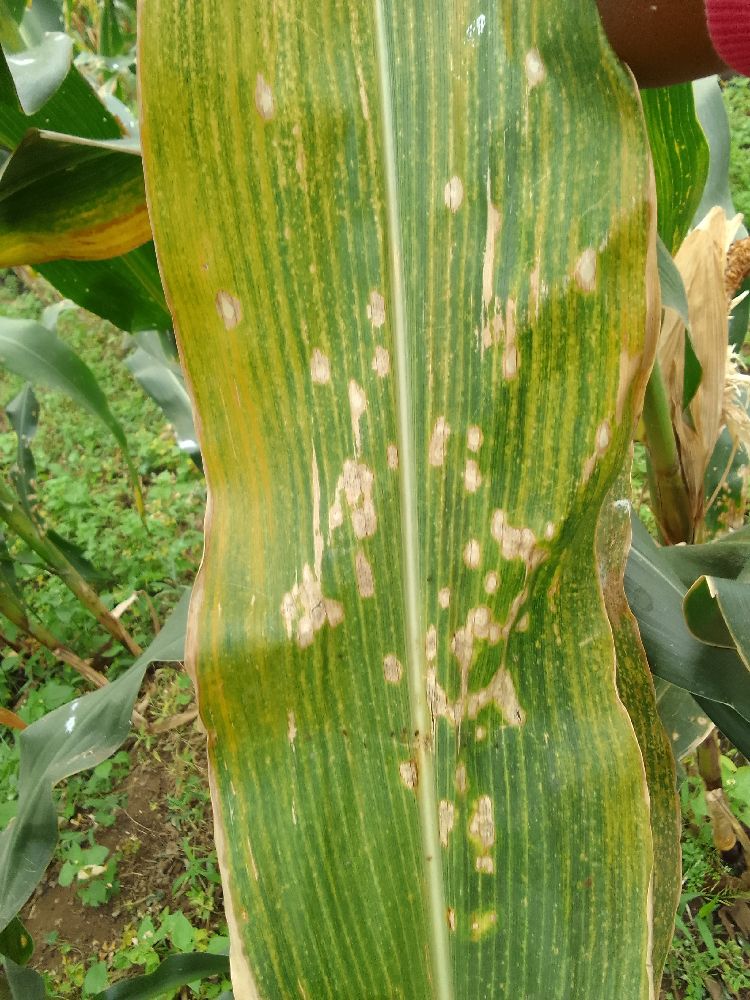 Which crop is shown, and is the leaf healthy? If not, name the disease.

maize, maize lethal necrosis
